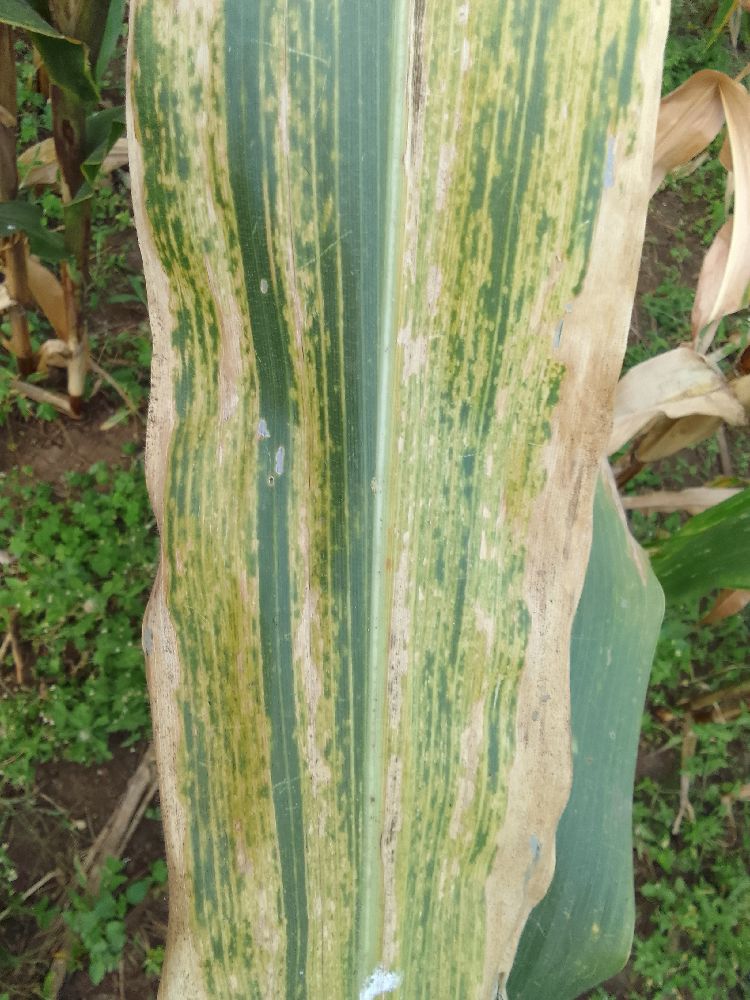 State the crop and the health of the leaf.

maize, maize lethal necrosis
